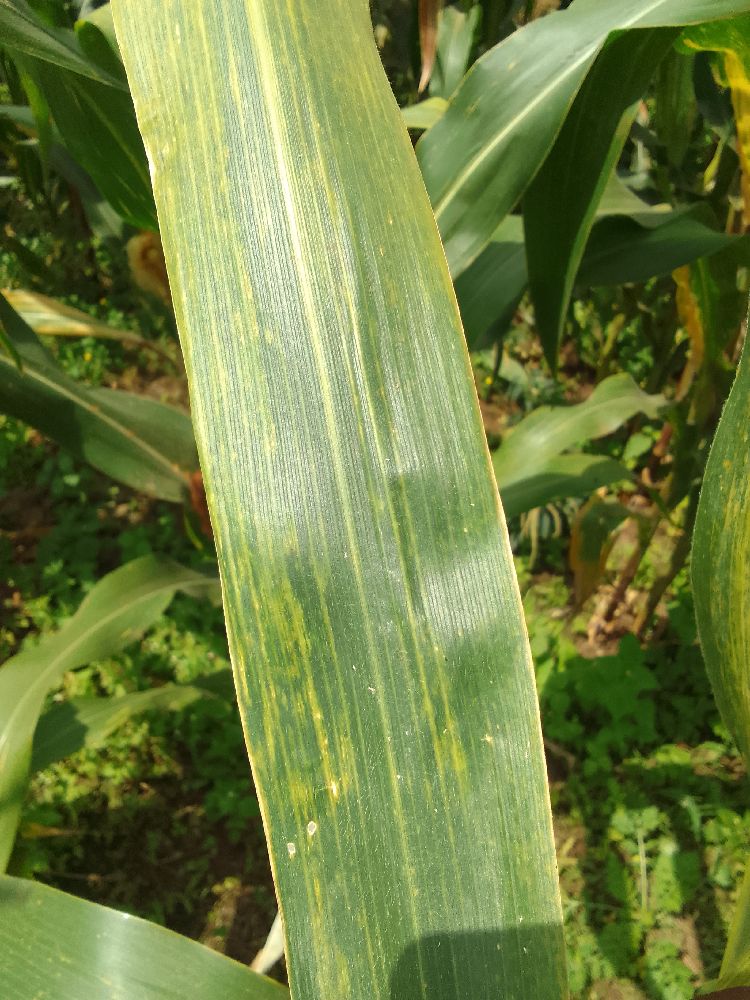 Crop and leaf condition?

maize, maize lethal necrosis
